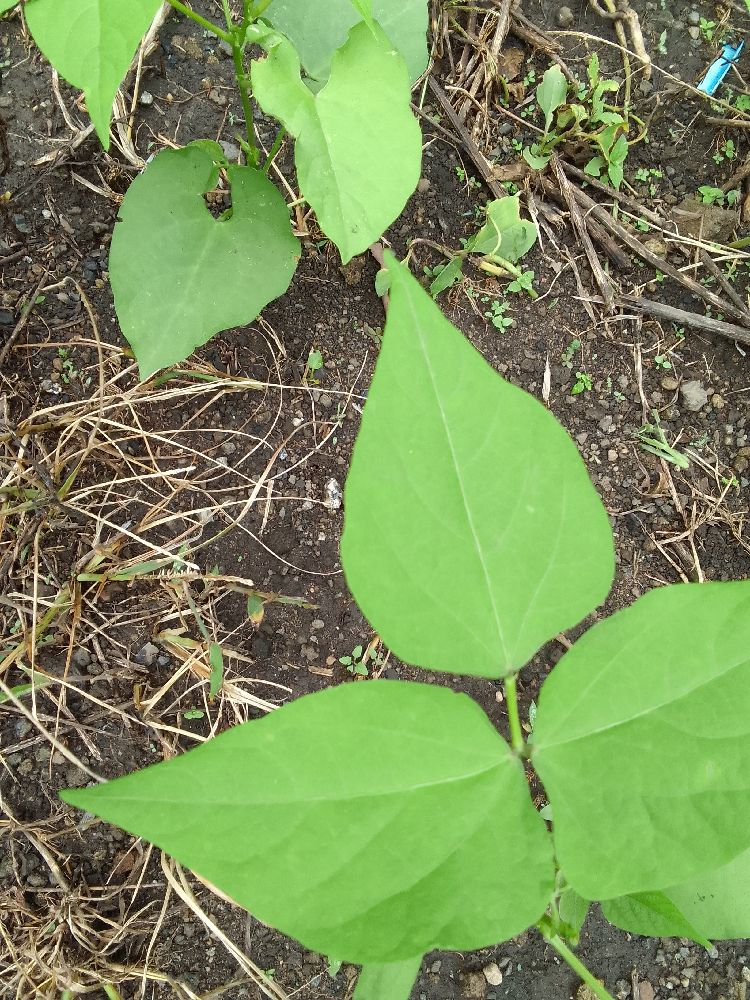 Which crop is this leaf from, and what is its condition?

common bean, healthy
